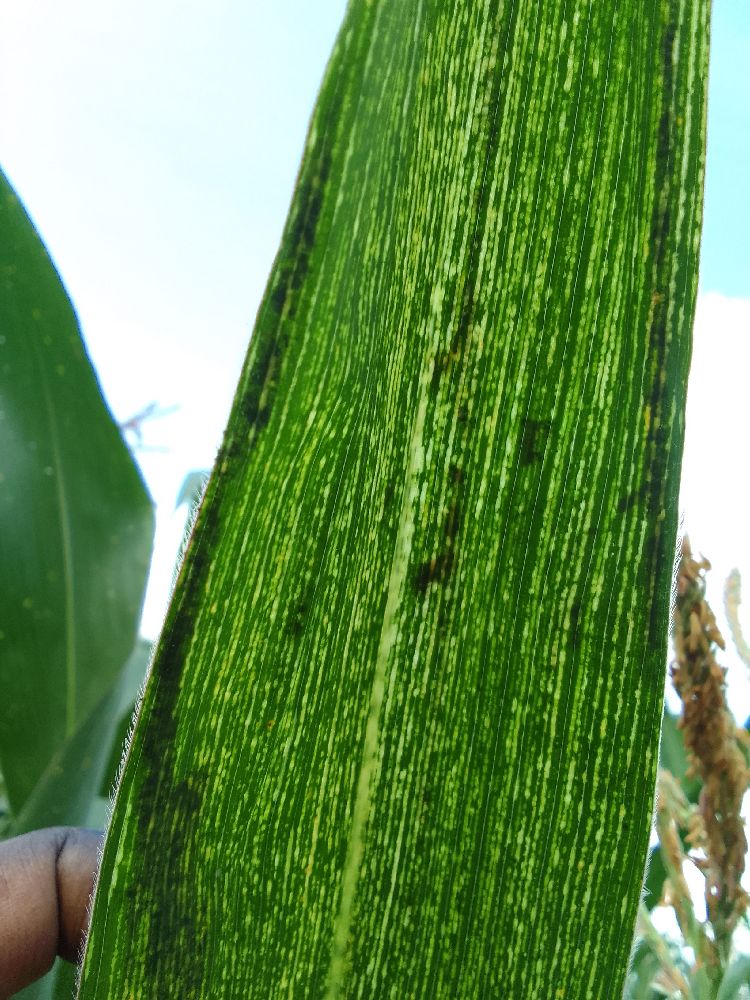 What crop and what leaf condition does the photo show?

maize, maize streak virus
